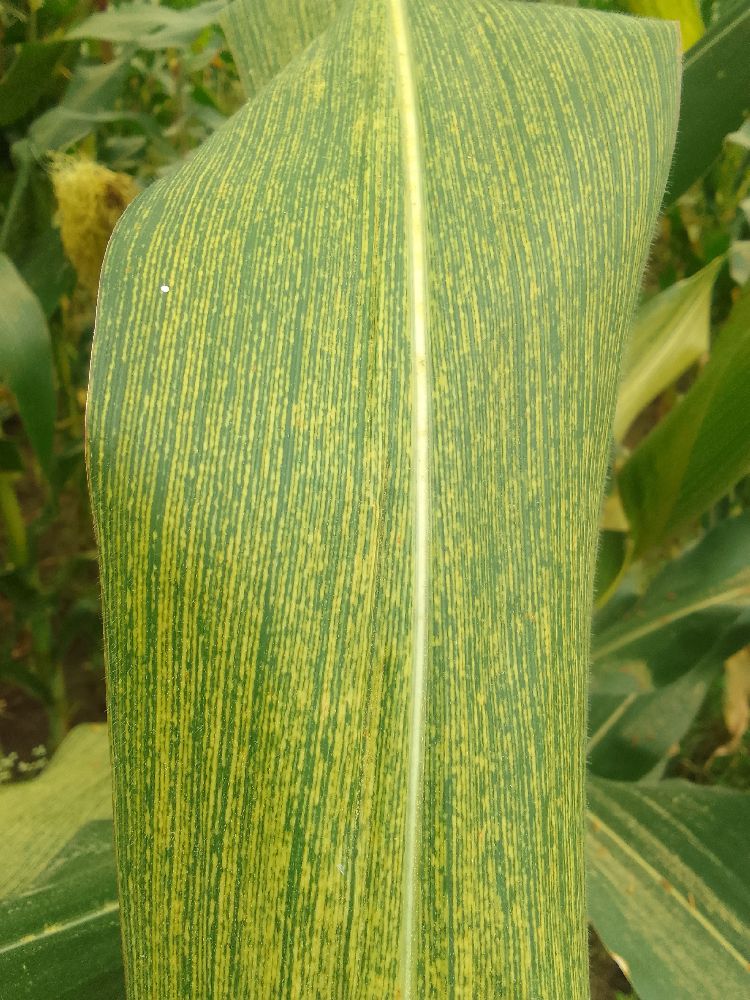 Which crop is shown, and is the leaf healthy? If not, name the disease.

maize, maize streak virus
